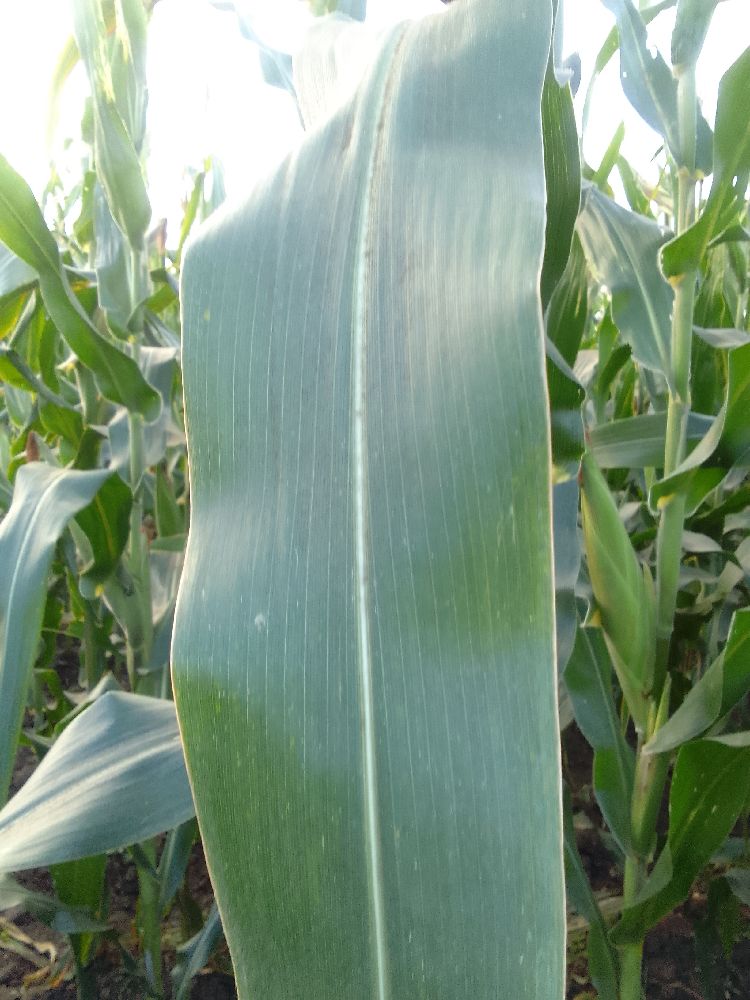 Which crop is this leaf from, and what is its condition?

maize, healthy
